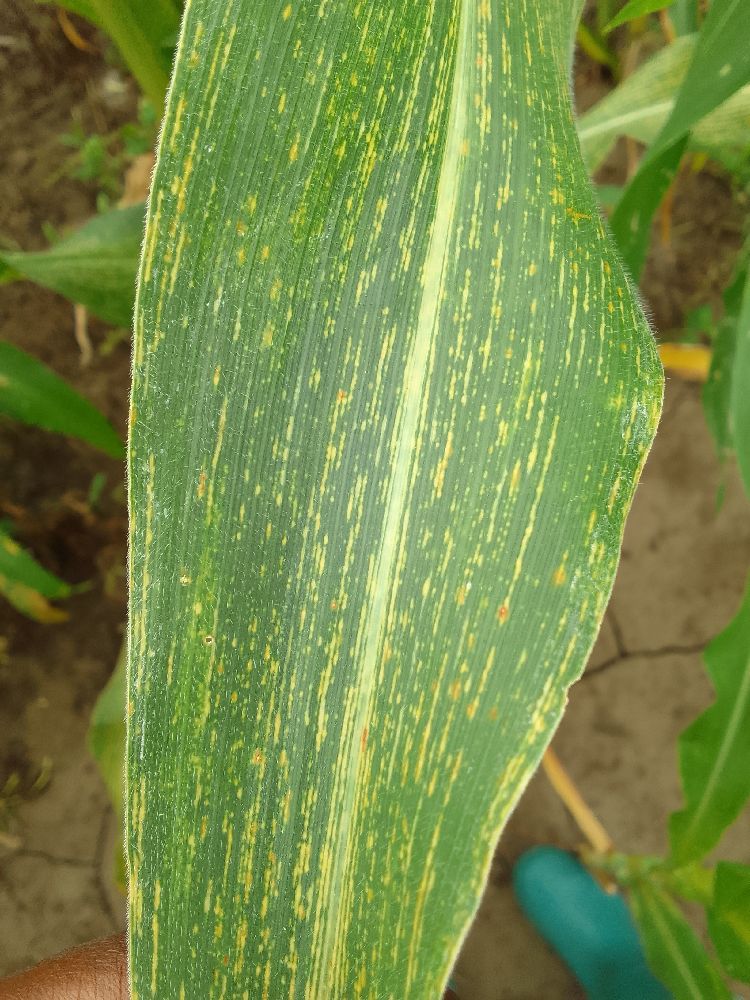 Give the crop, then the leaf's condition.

maize, maize streak virus
